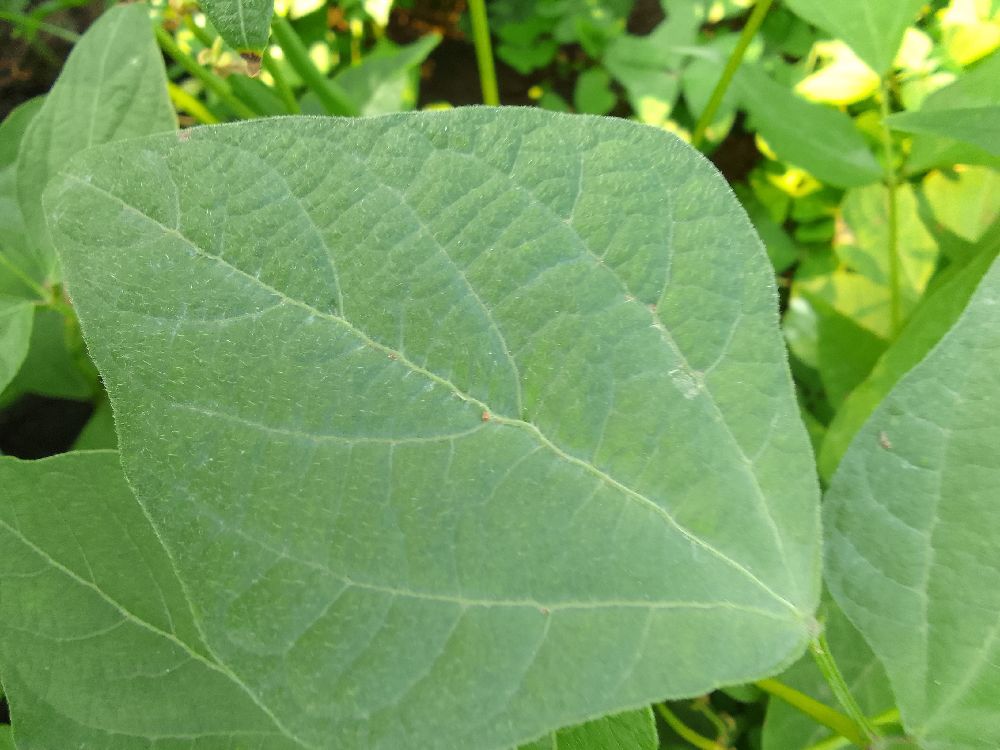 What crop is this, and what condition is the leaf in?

common bean, healthy
